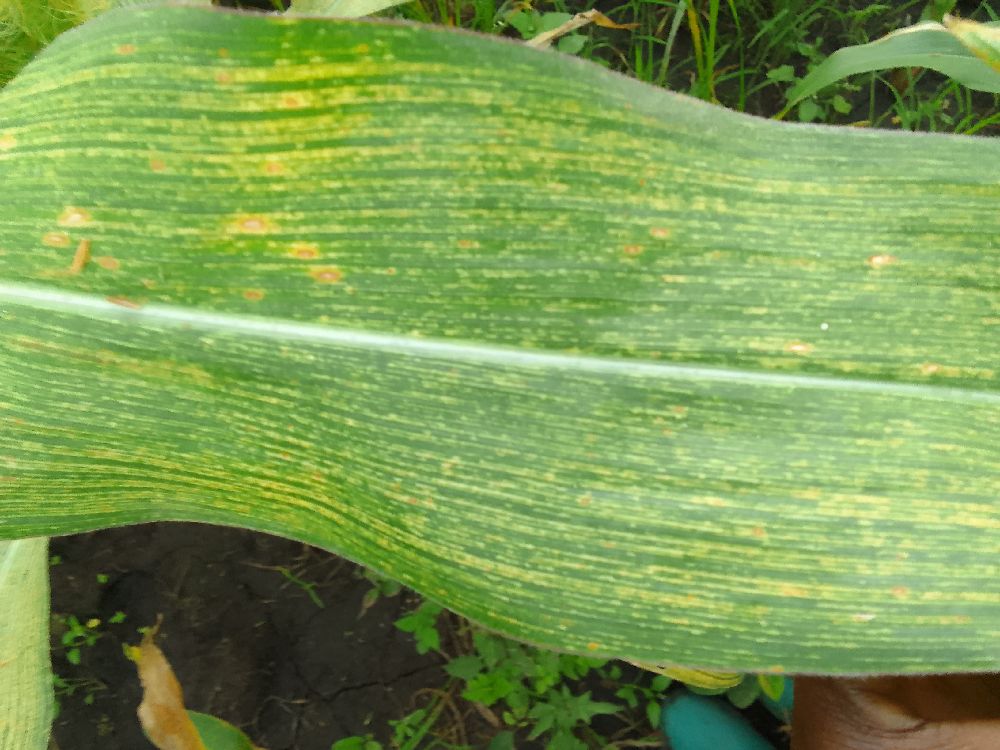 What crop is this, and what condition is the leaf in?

maize, maize streak virus
